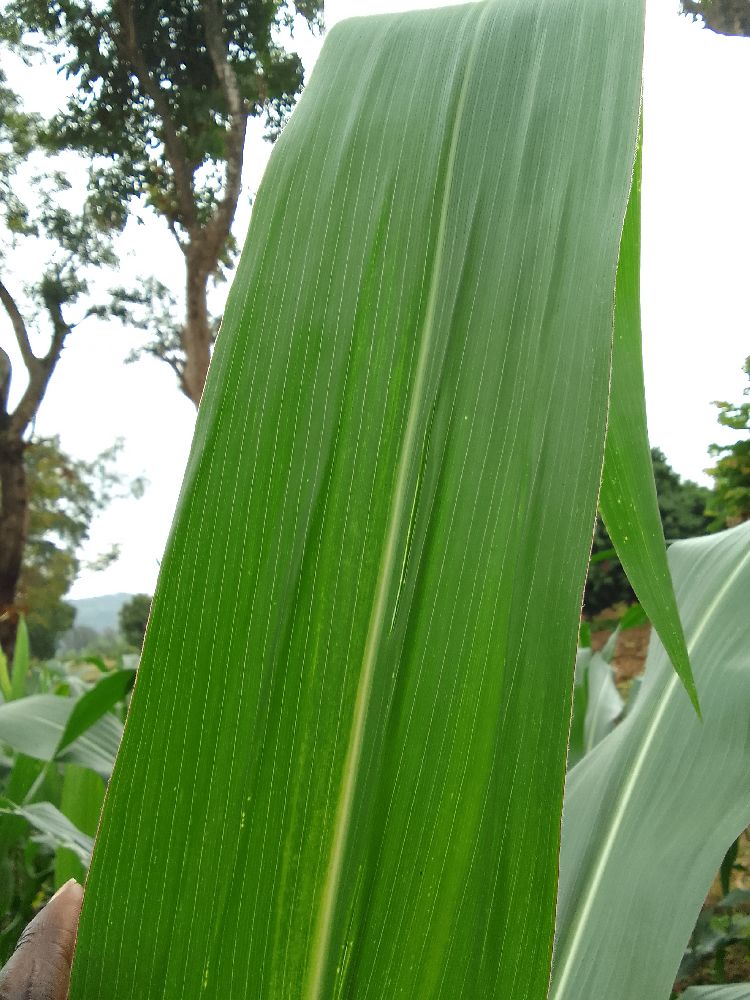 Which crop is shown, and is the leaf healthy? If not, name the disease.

maize, healthy
